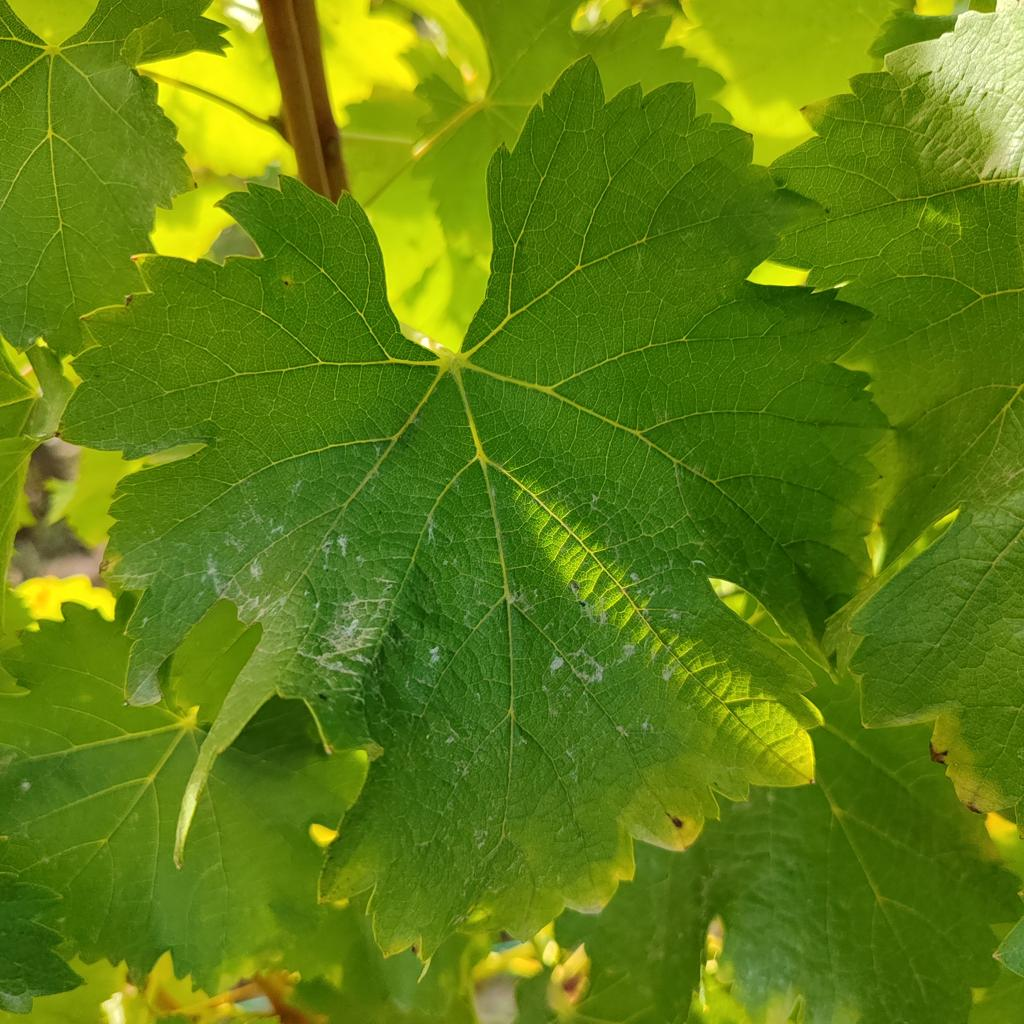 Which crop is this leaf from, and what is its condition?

grapevine, powdery mildew
